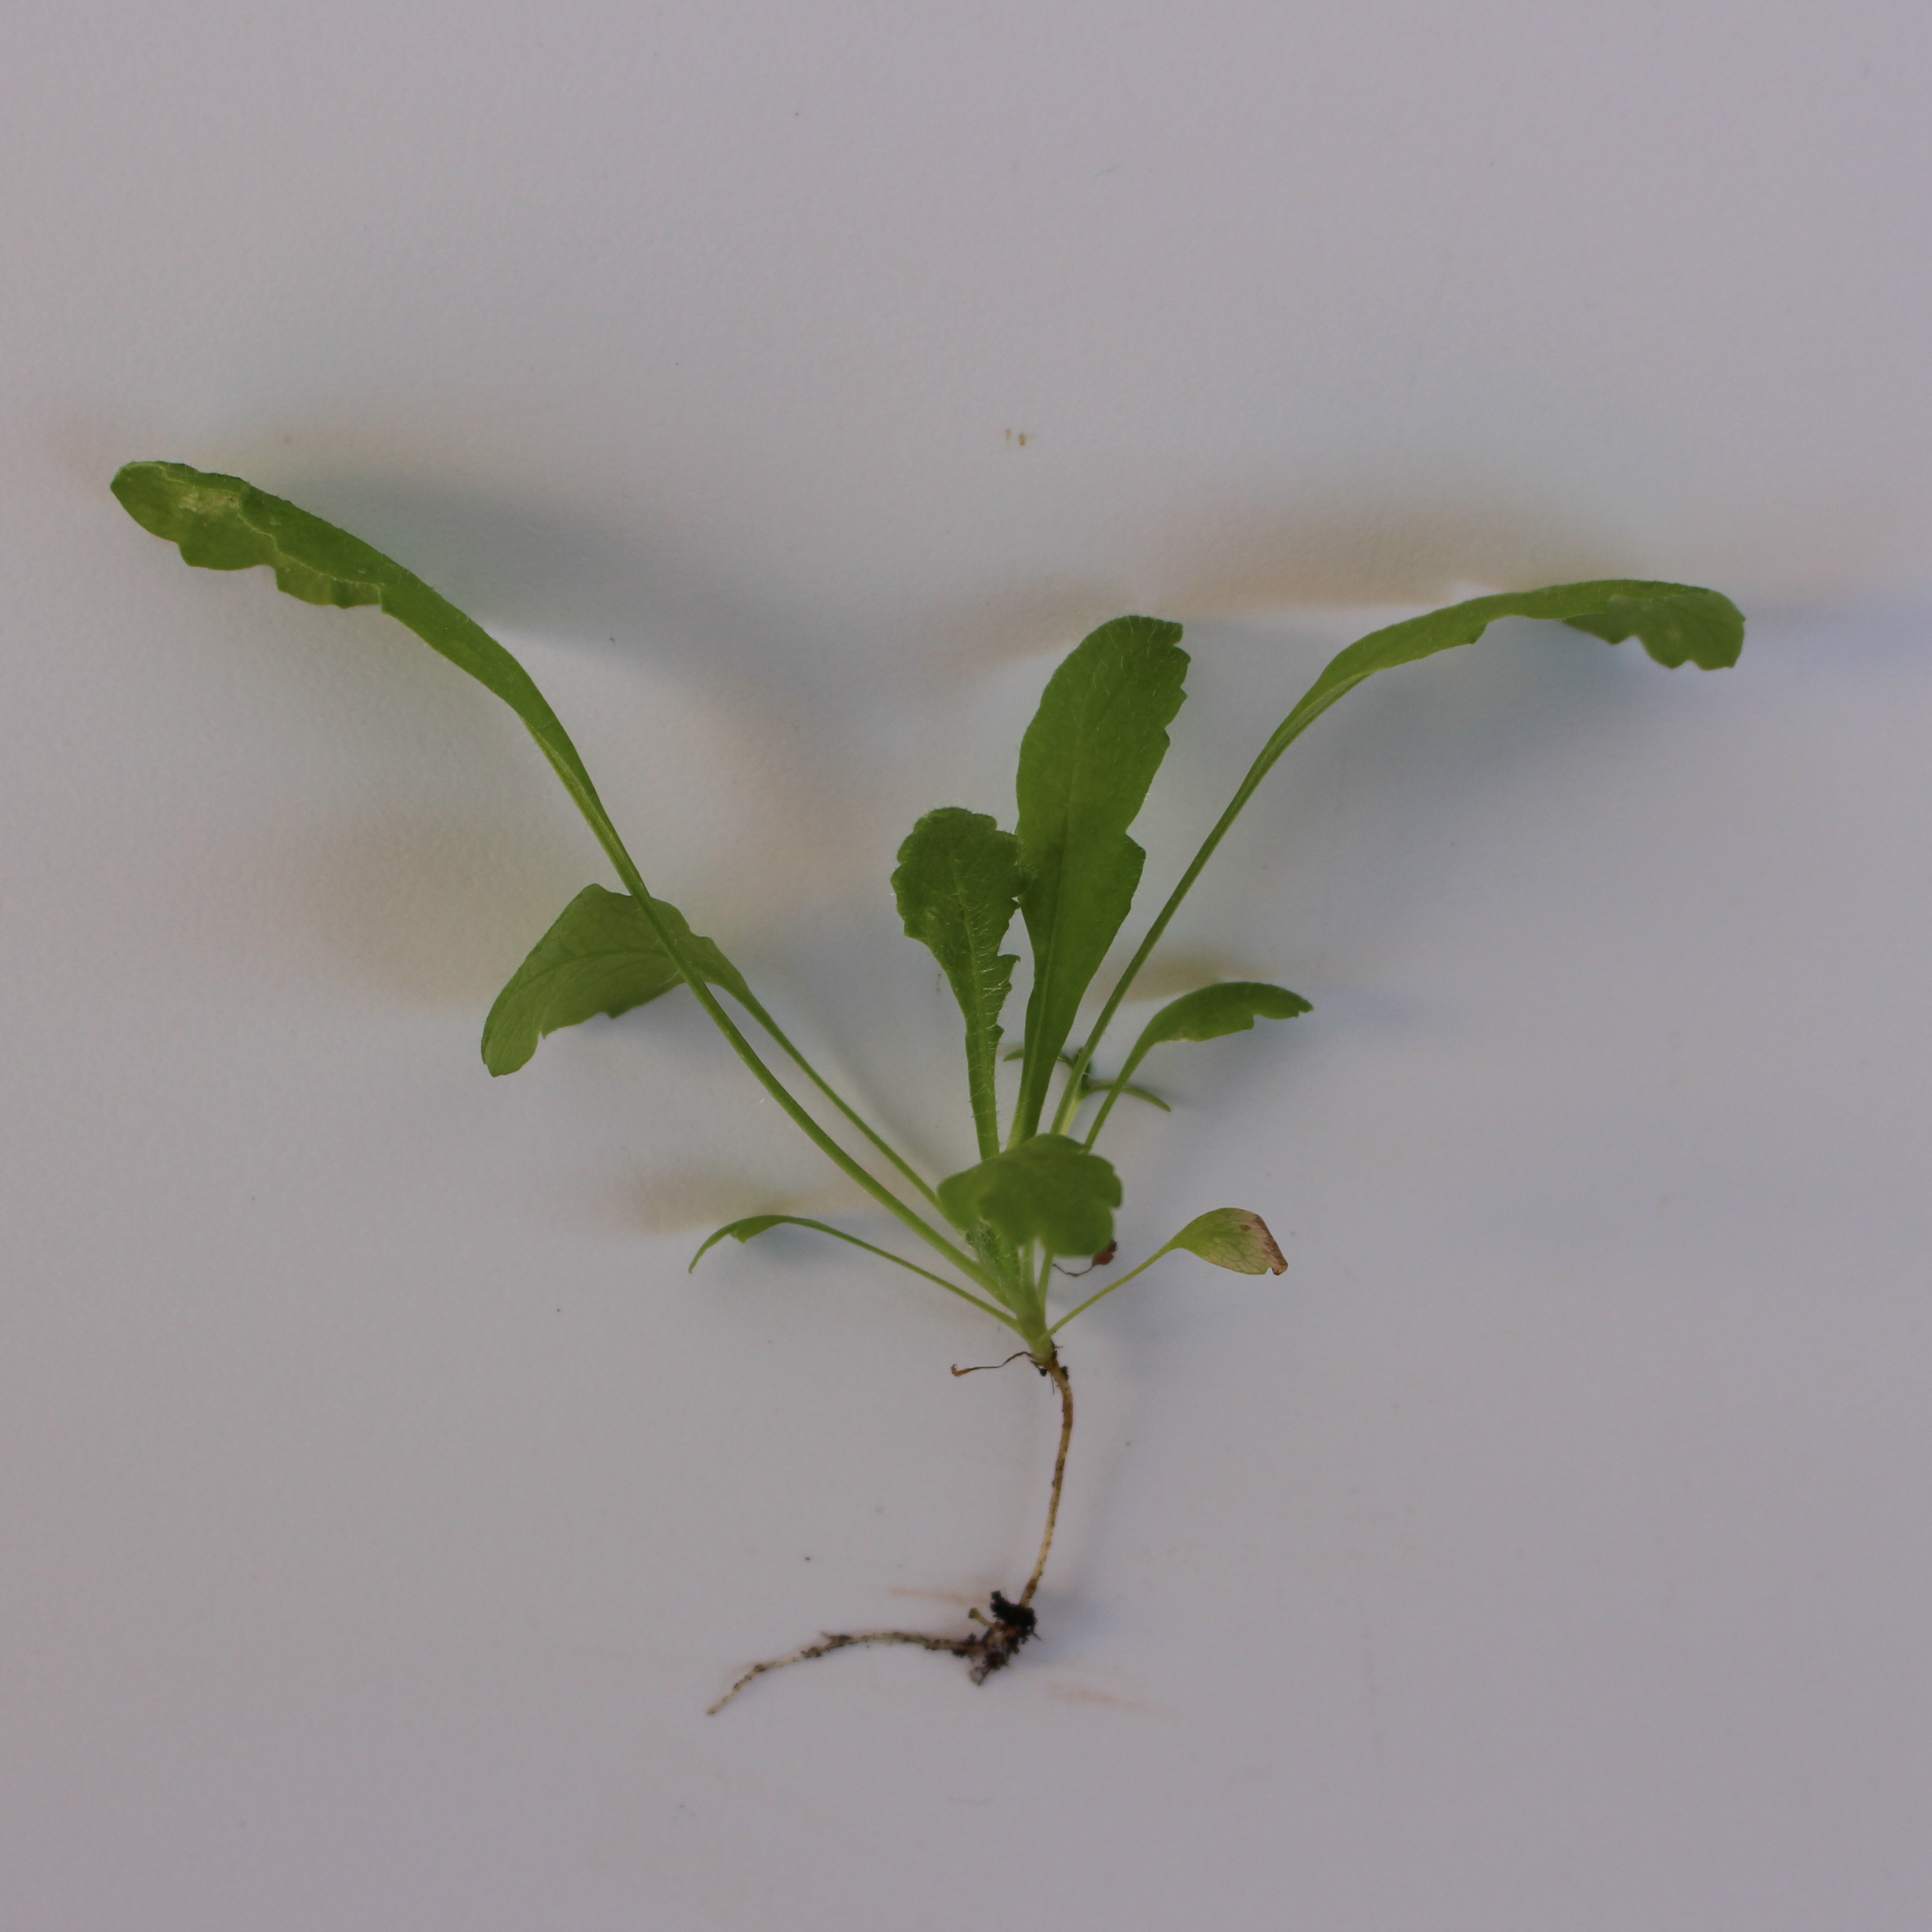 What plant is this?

Papaver rhoeas
